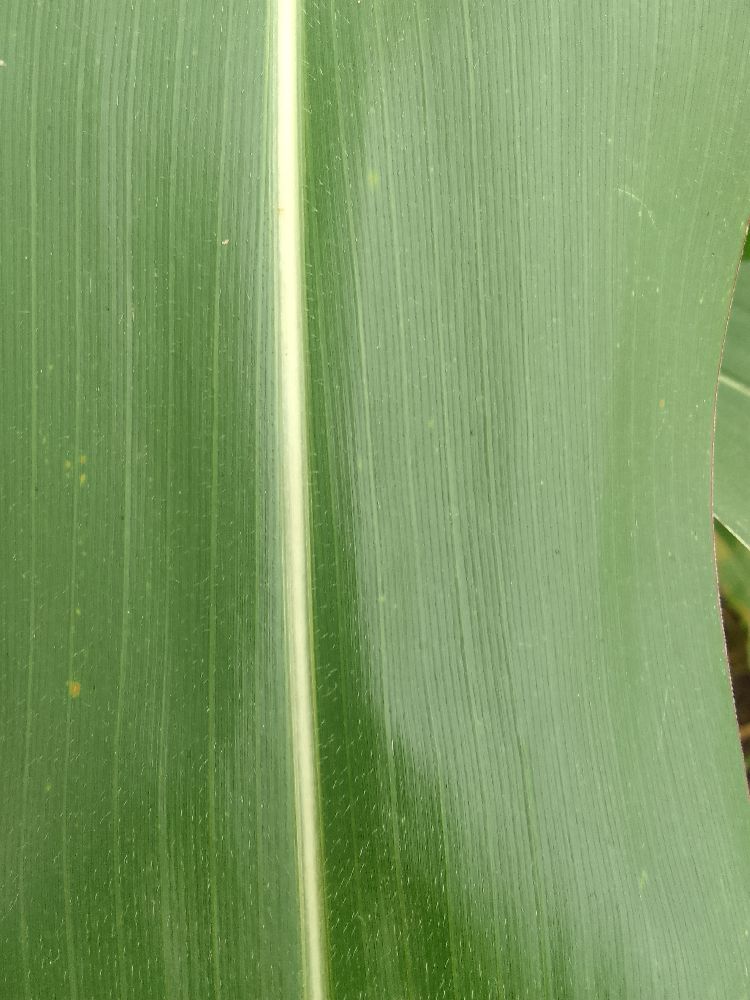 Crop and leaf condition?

maize, healthy
